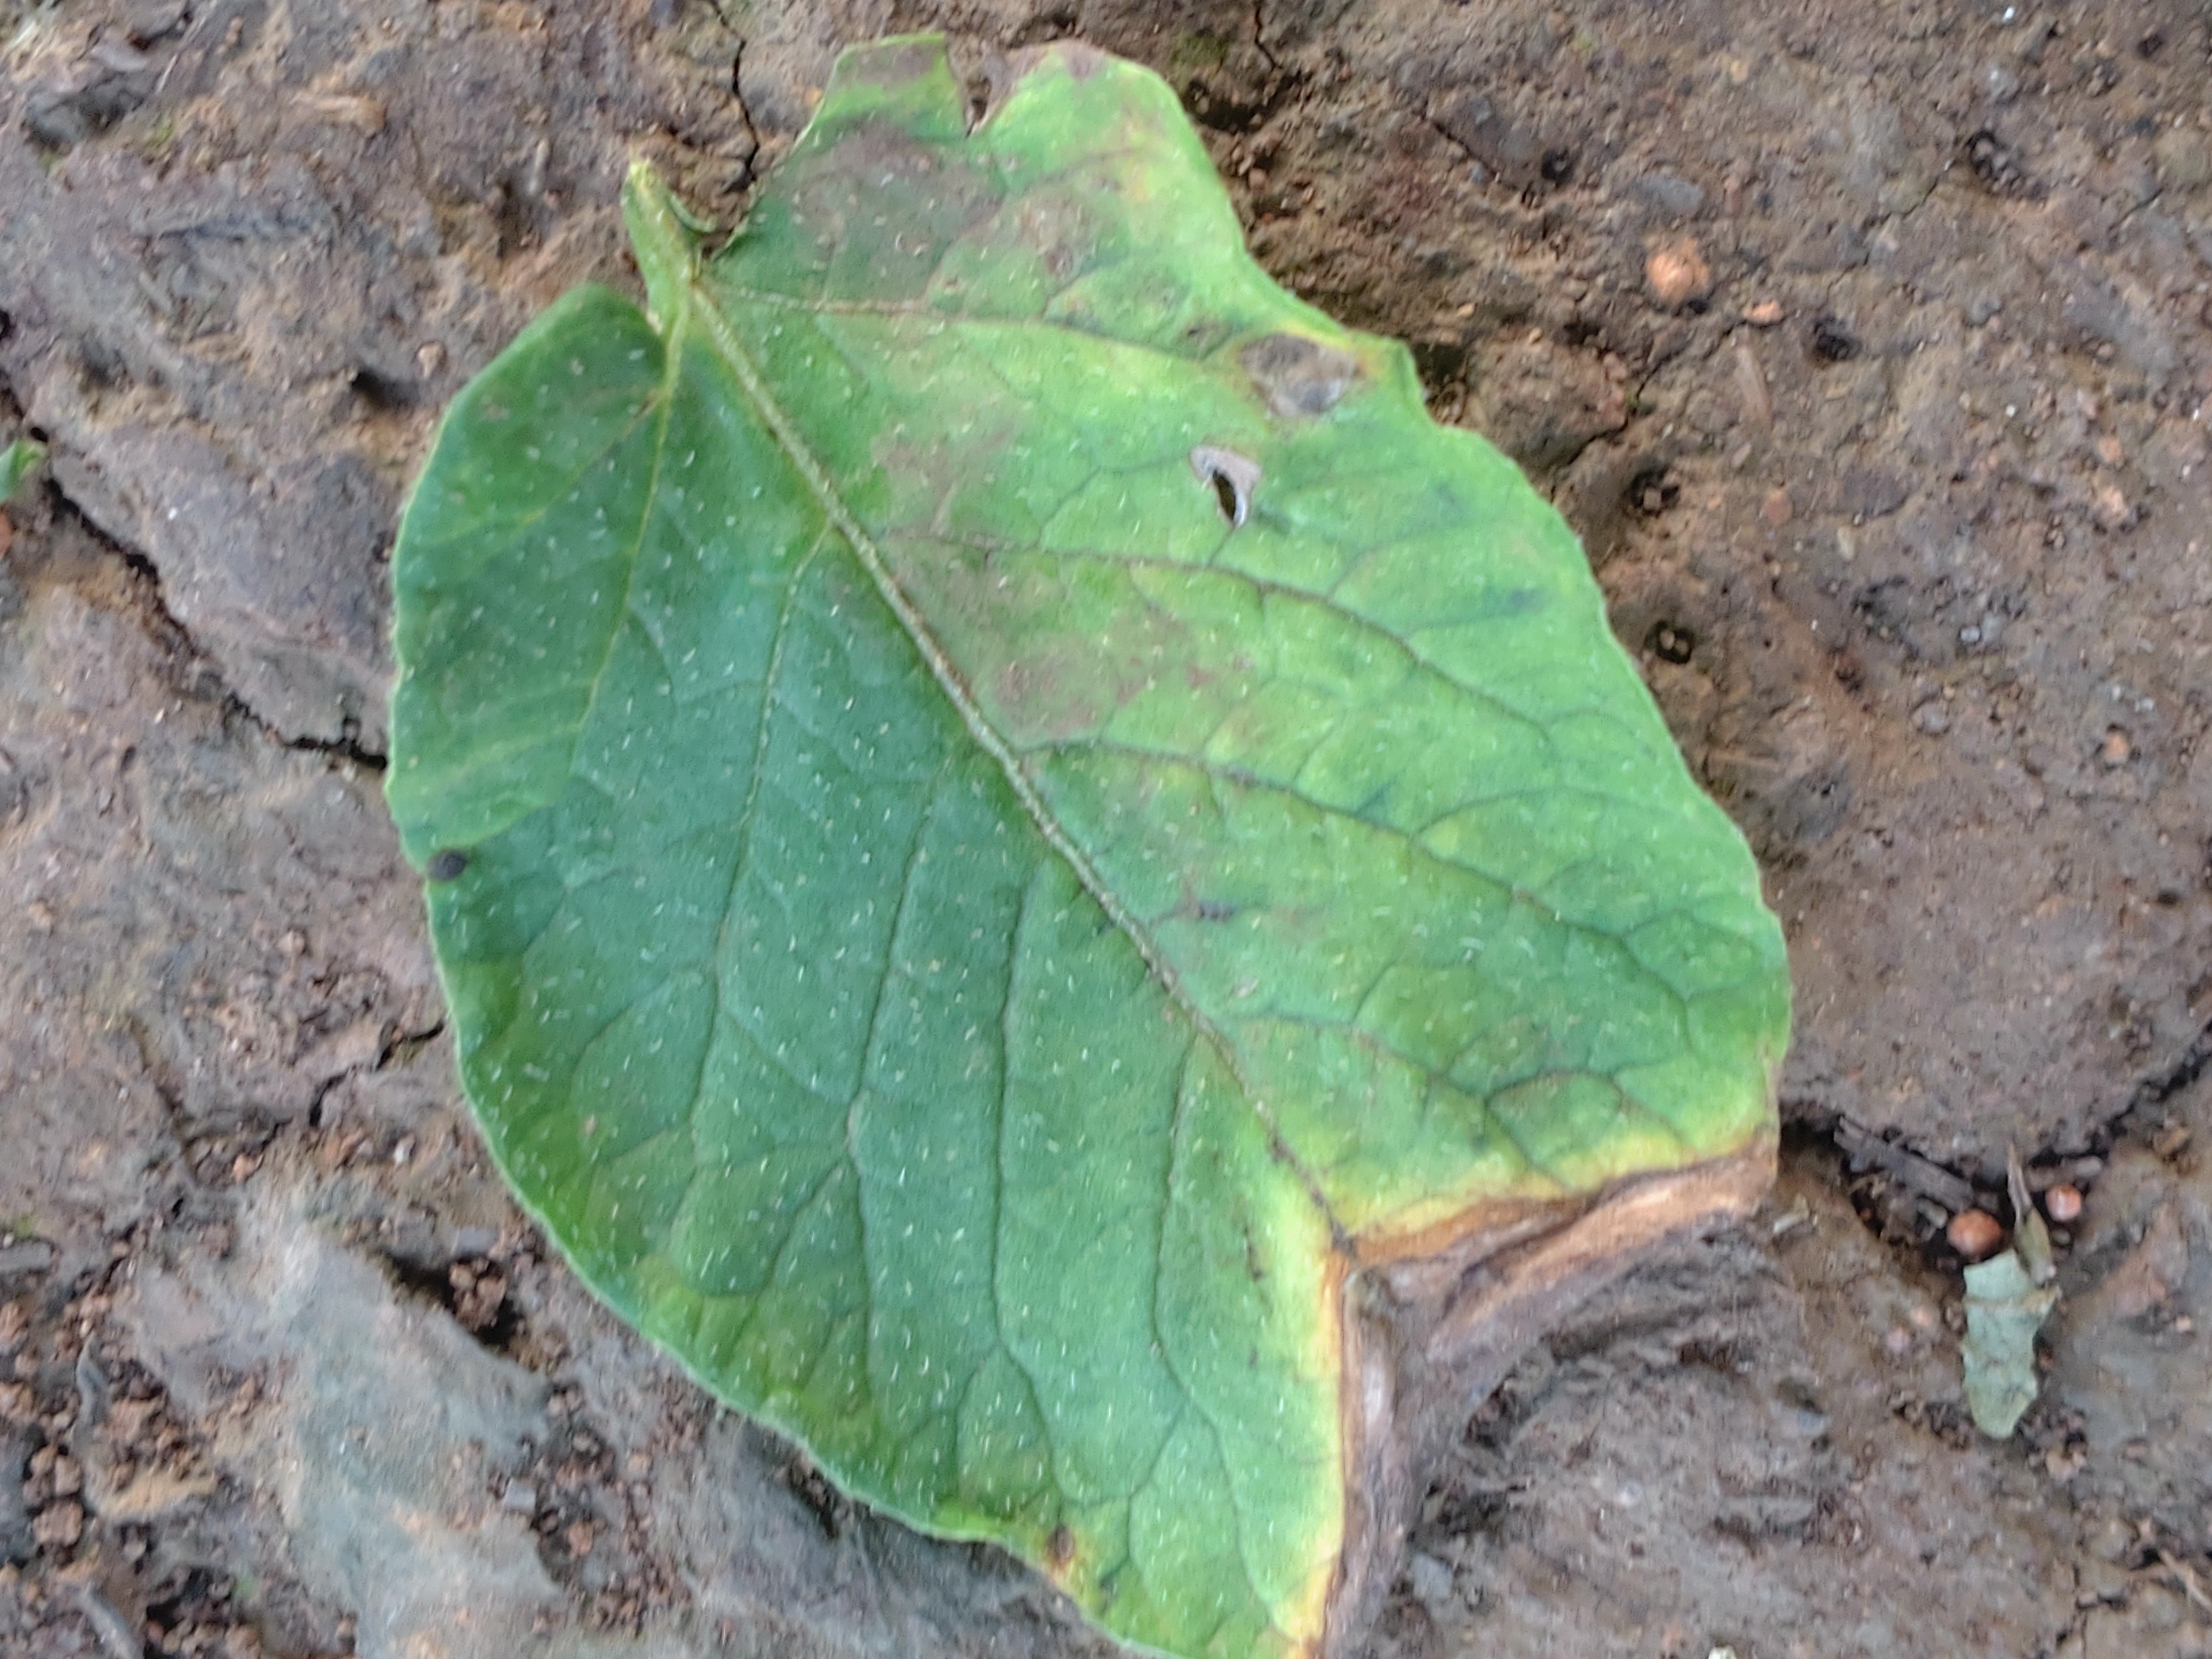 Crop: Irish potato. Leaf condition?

early blight
